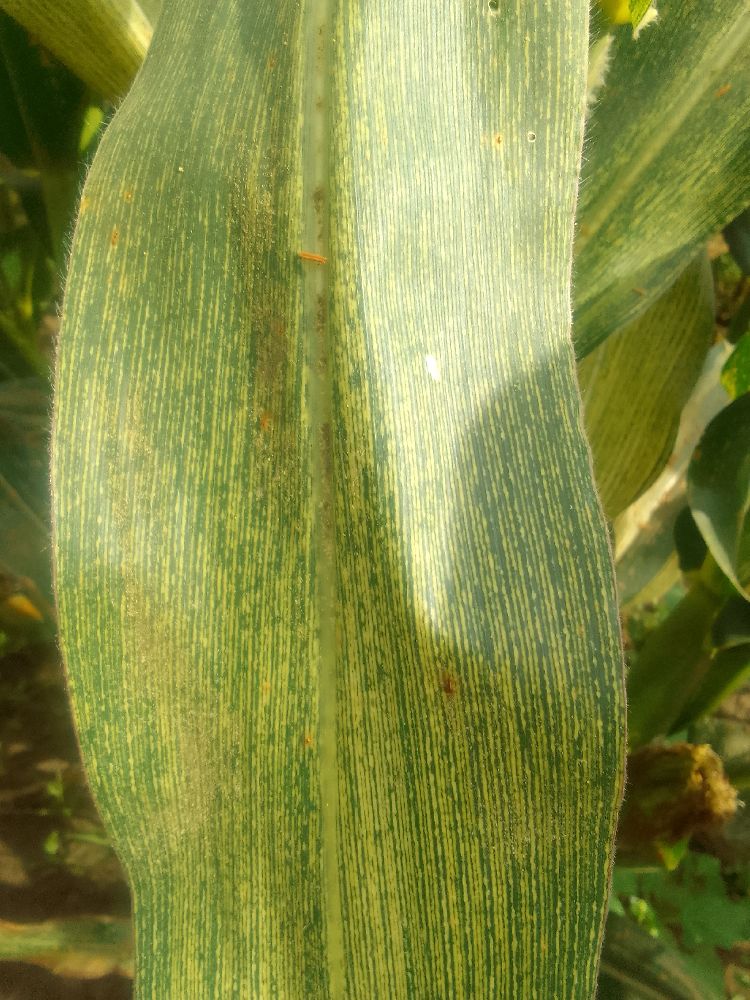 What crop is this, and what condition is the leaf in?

maize, maize streak virus
